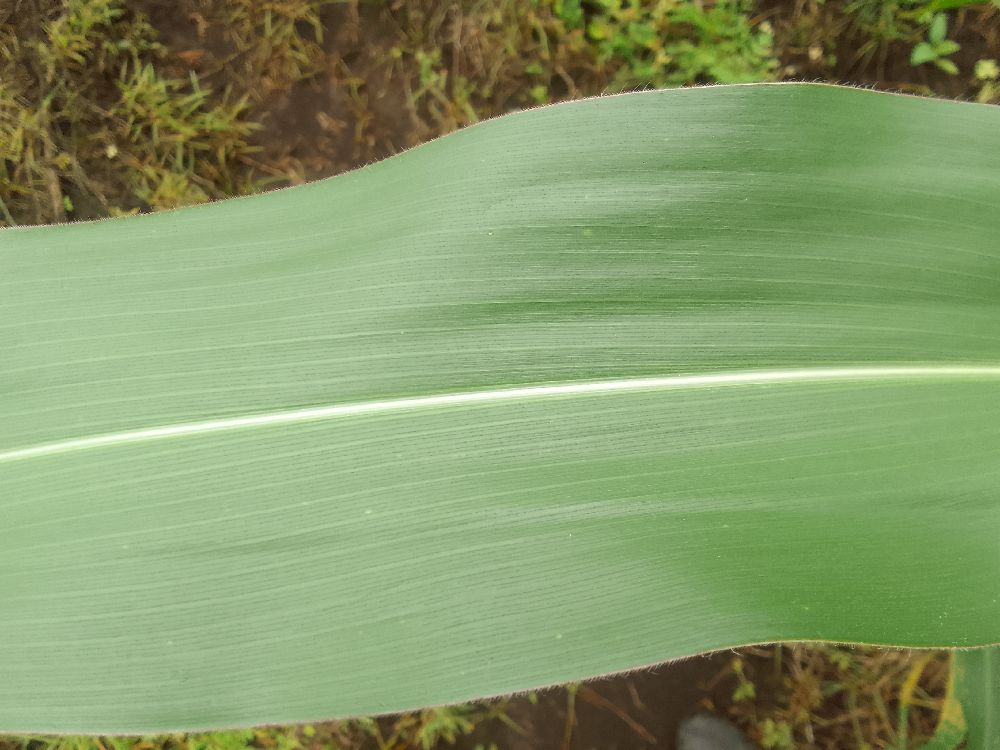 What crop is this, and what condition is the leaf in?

maize, healthy
